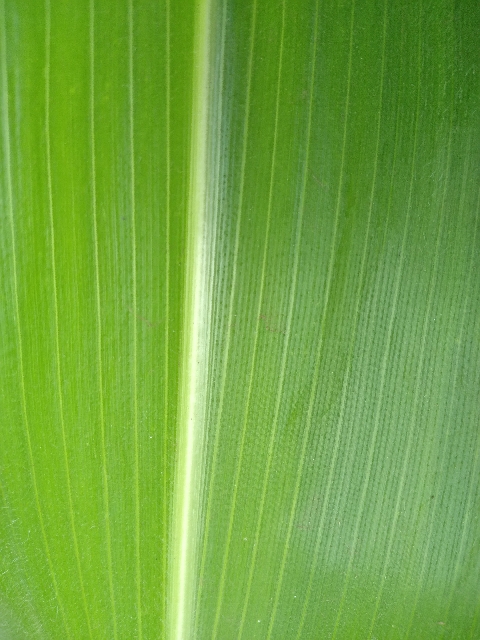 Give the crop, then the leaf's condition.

maize, healthy
